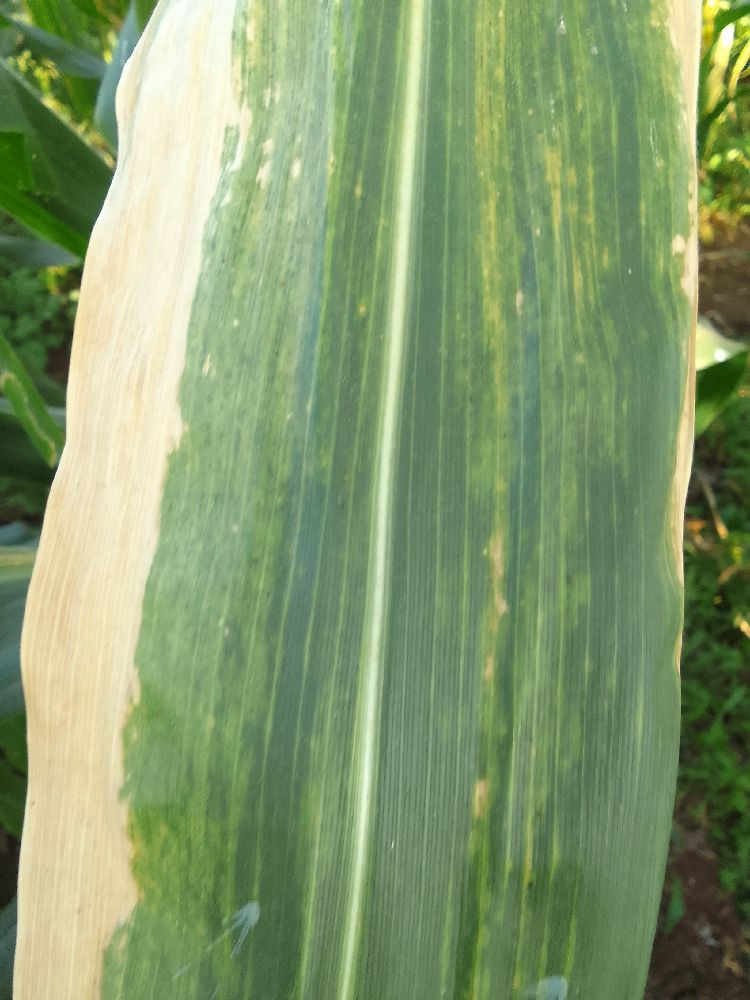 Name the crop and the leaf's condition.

maize, maize lethal necrosis
